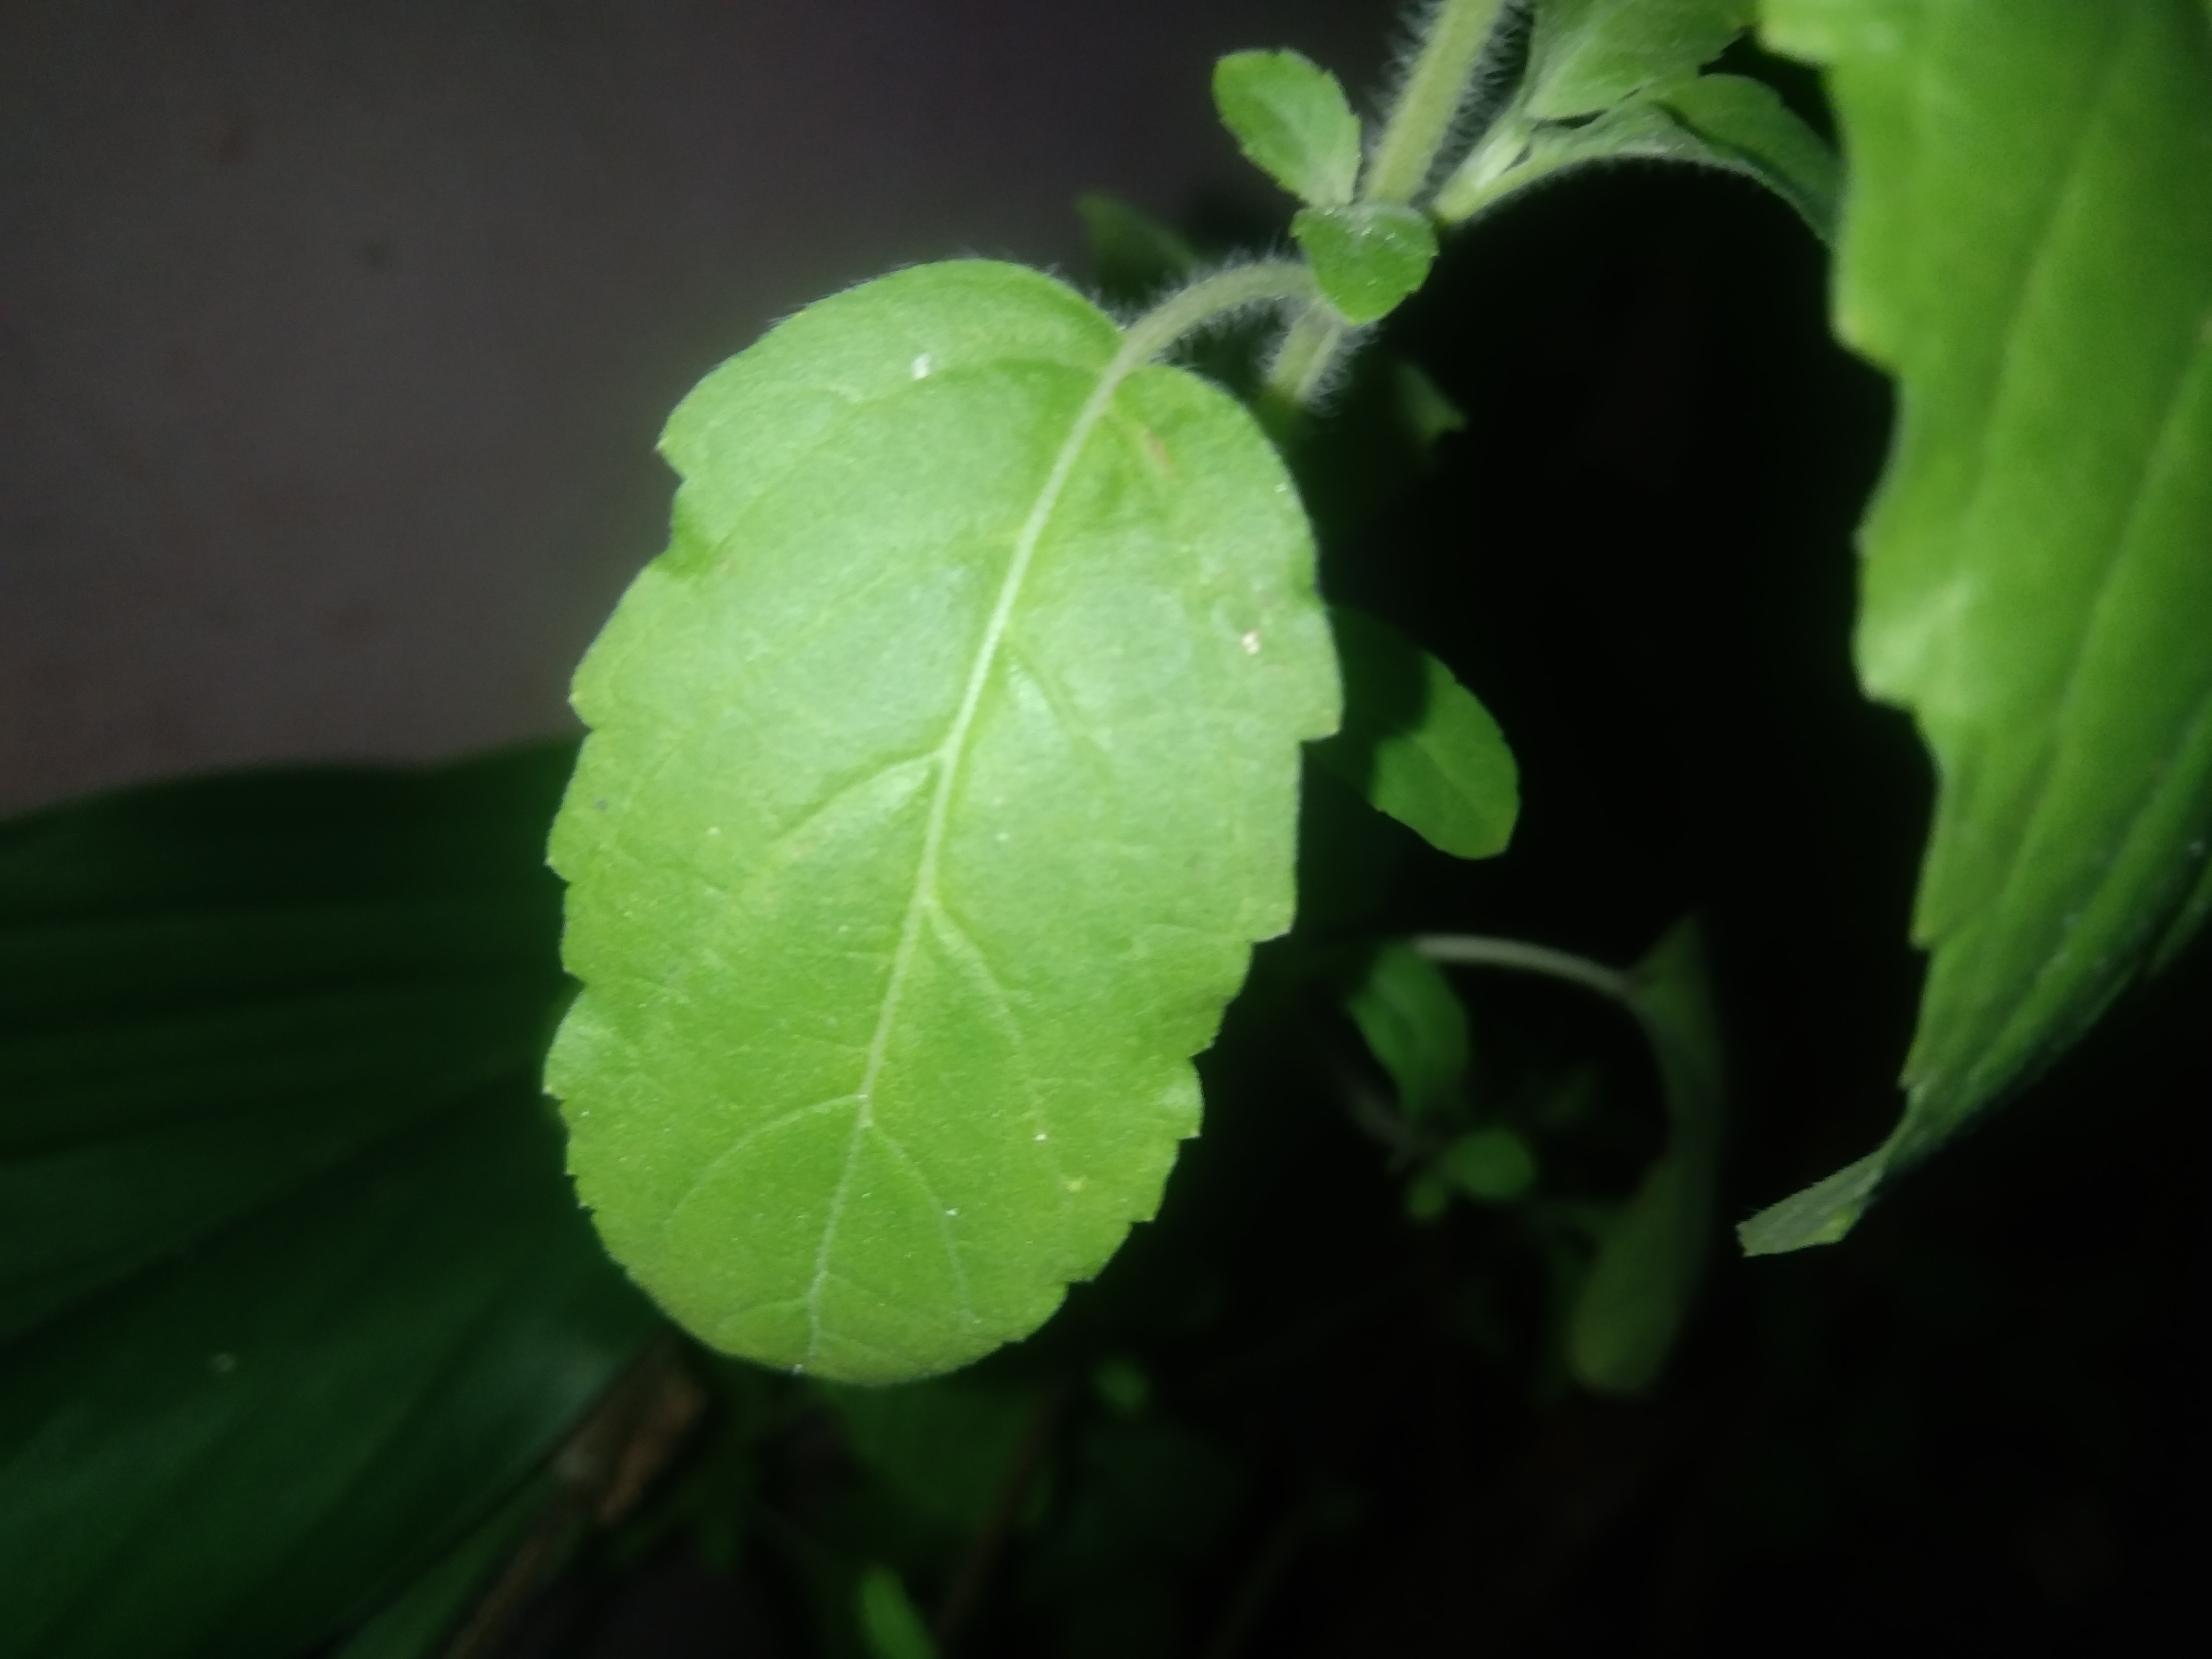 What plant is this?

tulshi
